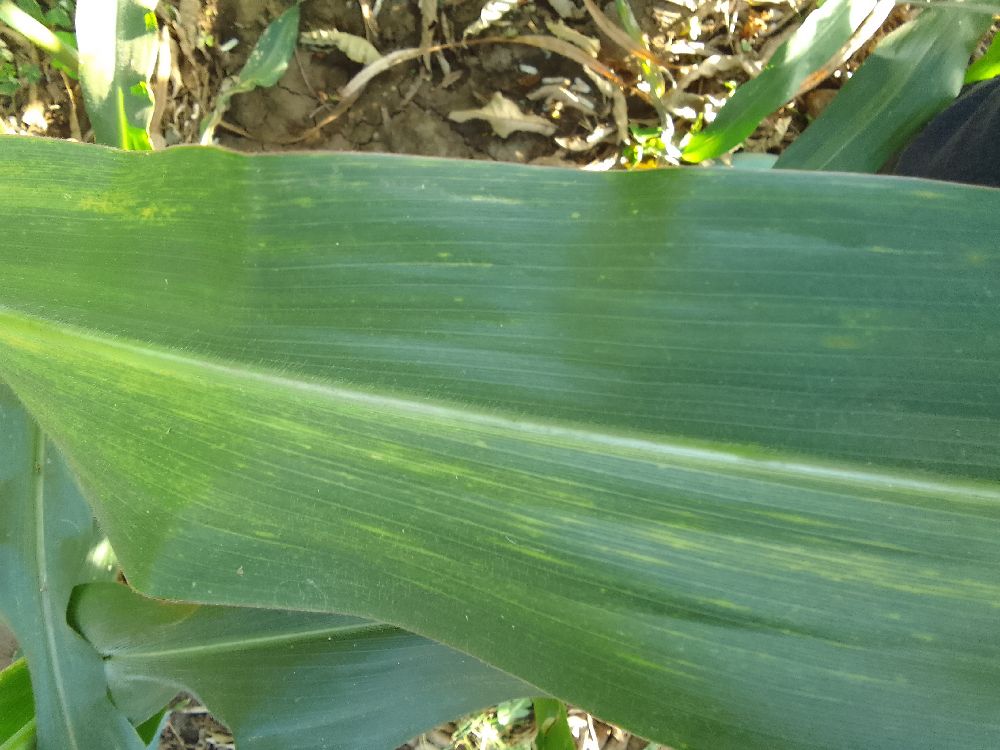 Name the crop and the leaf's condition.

maize, maize lethal necrosis
